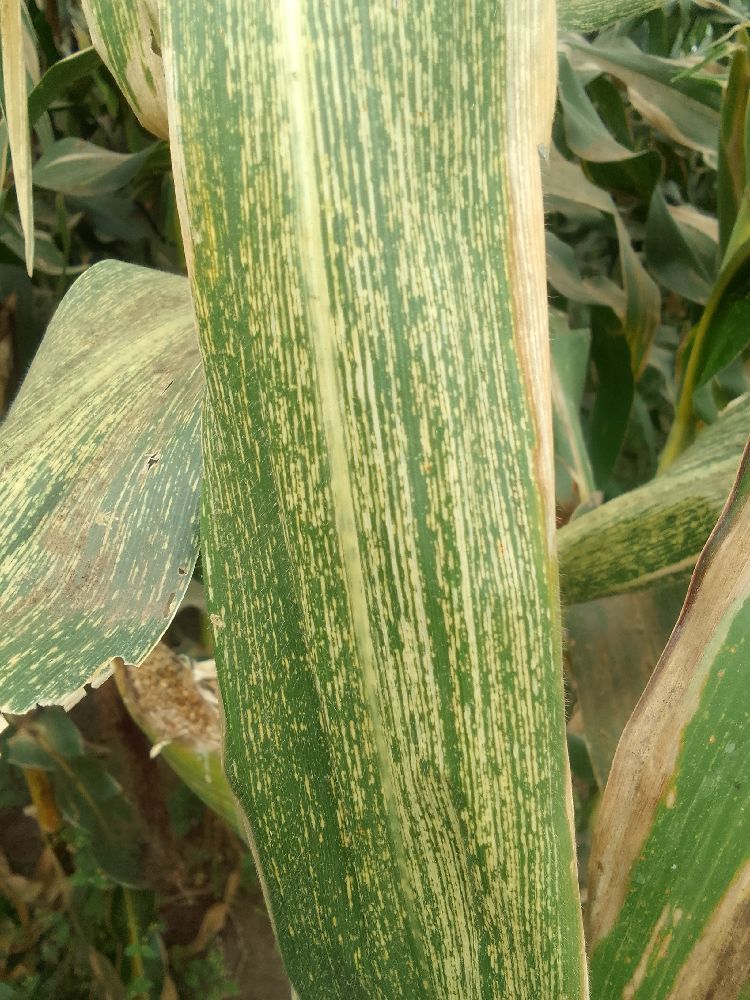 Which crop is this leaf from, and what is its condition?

maize, maize streak virus
